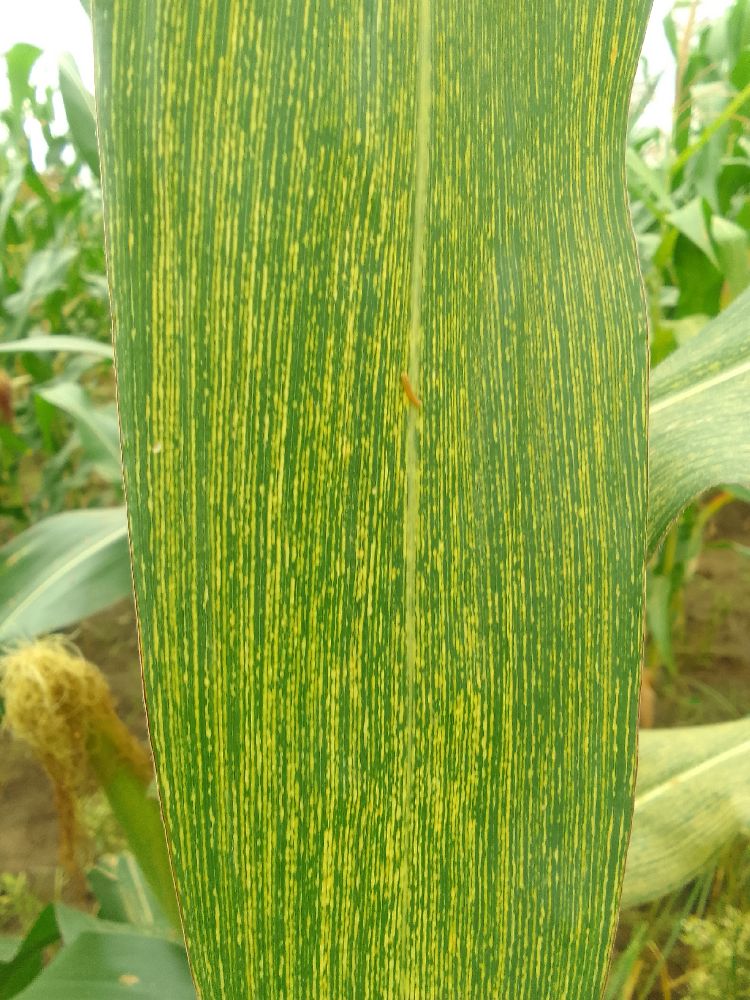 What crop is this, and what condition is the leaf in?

maize, maize streak virus
